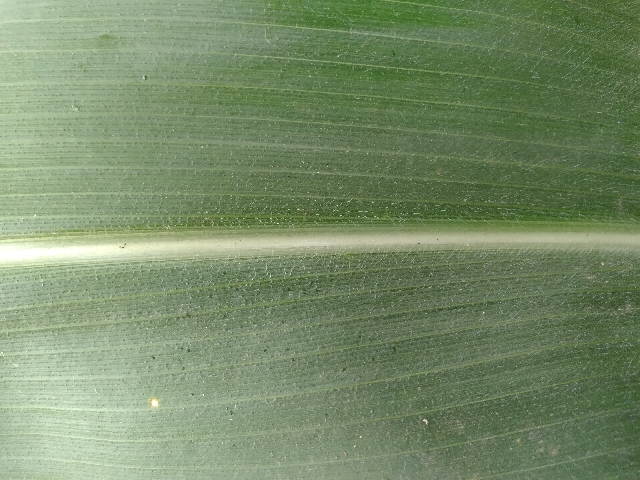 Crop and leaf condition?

maize, healthy
